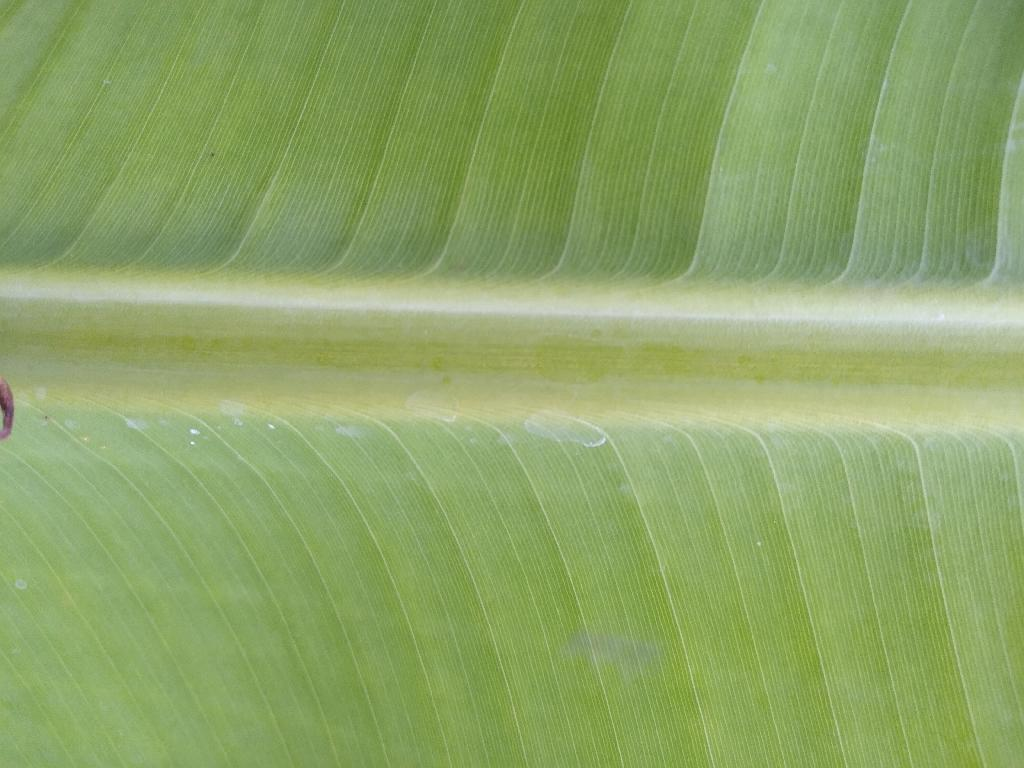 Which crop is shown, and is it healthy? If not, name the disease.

banana, healthy
